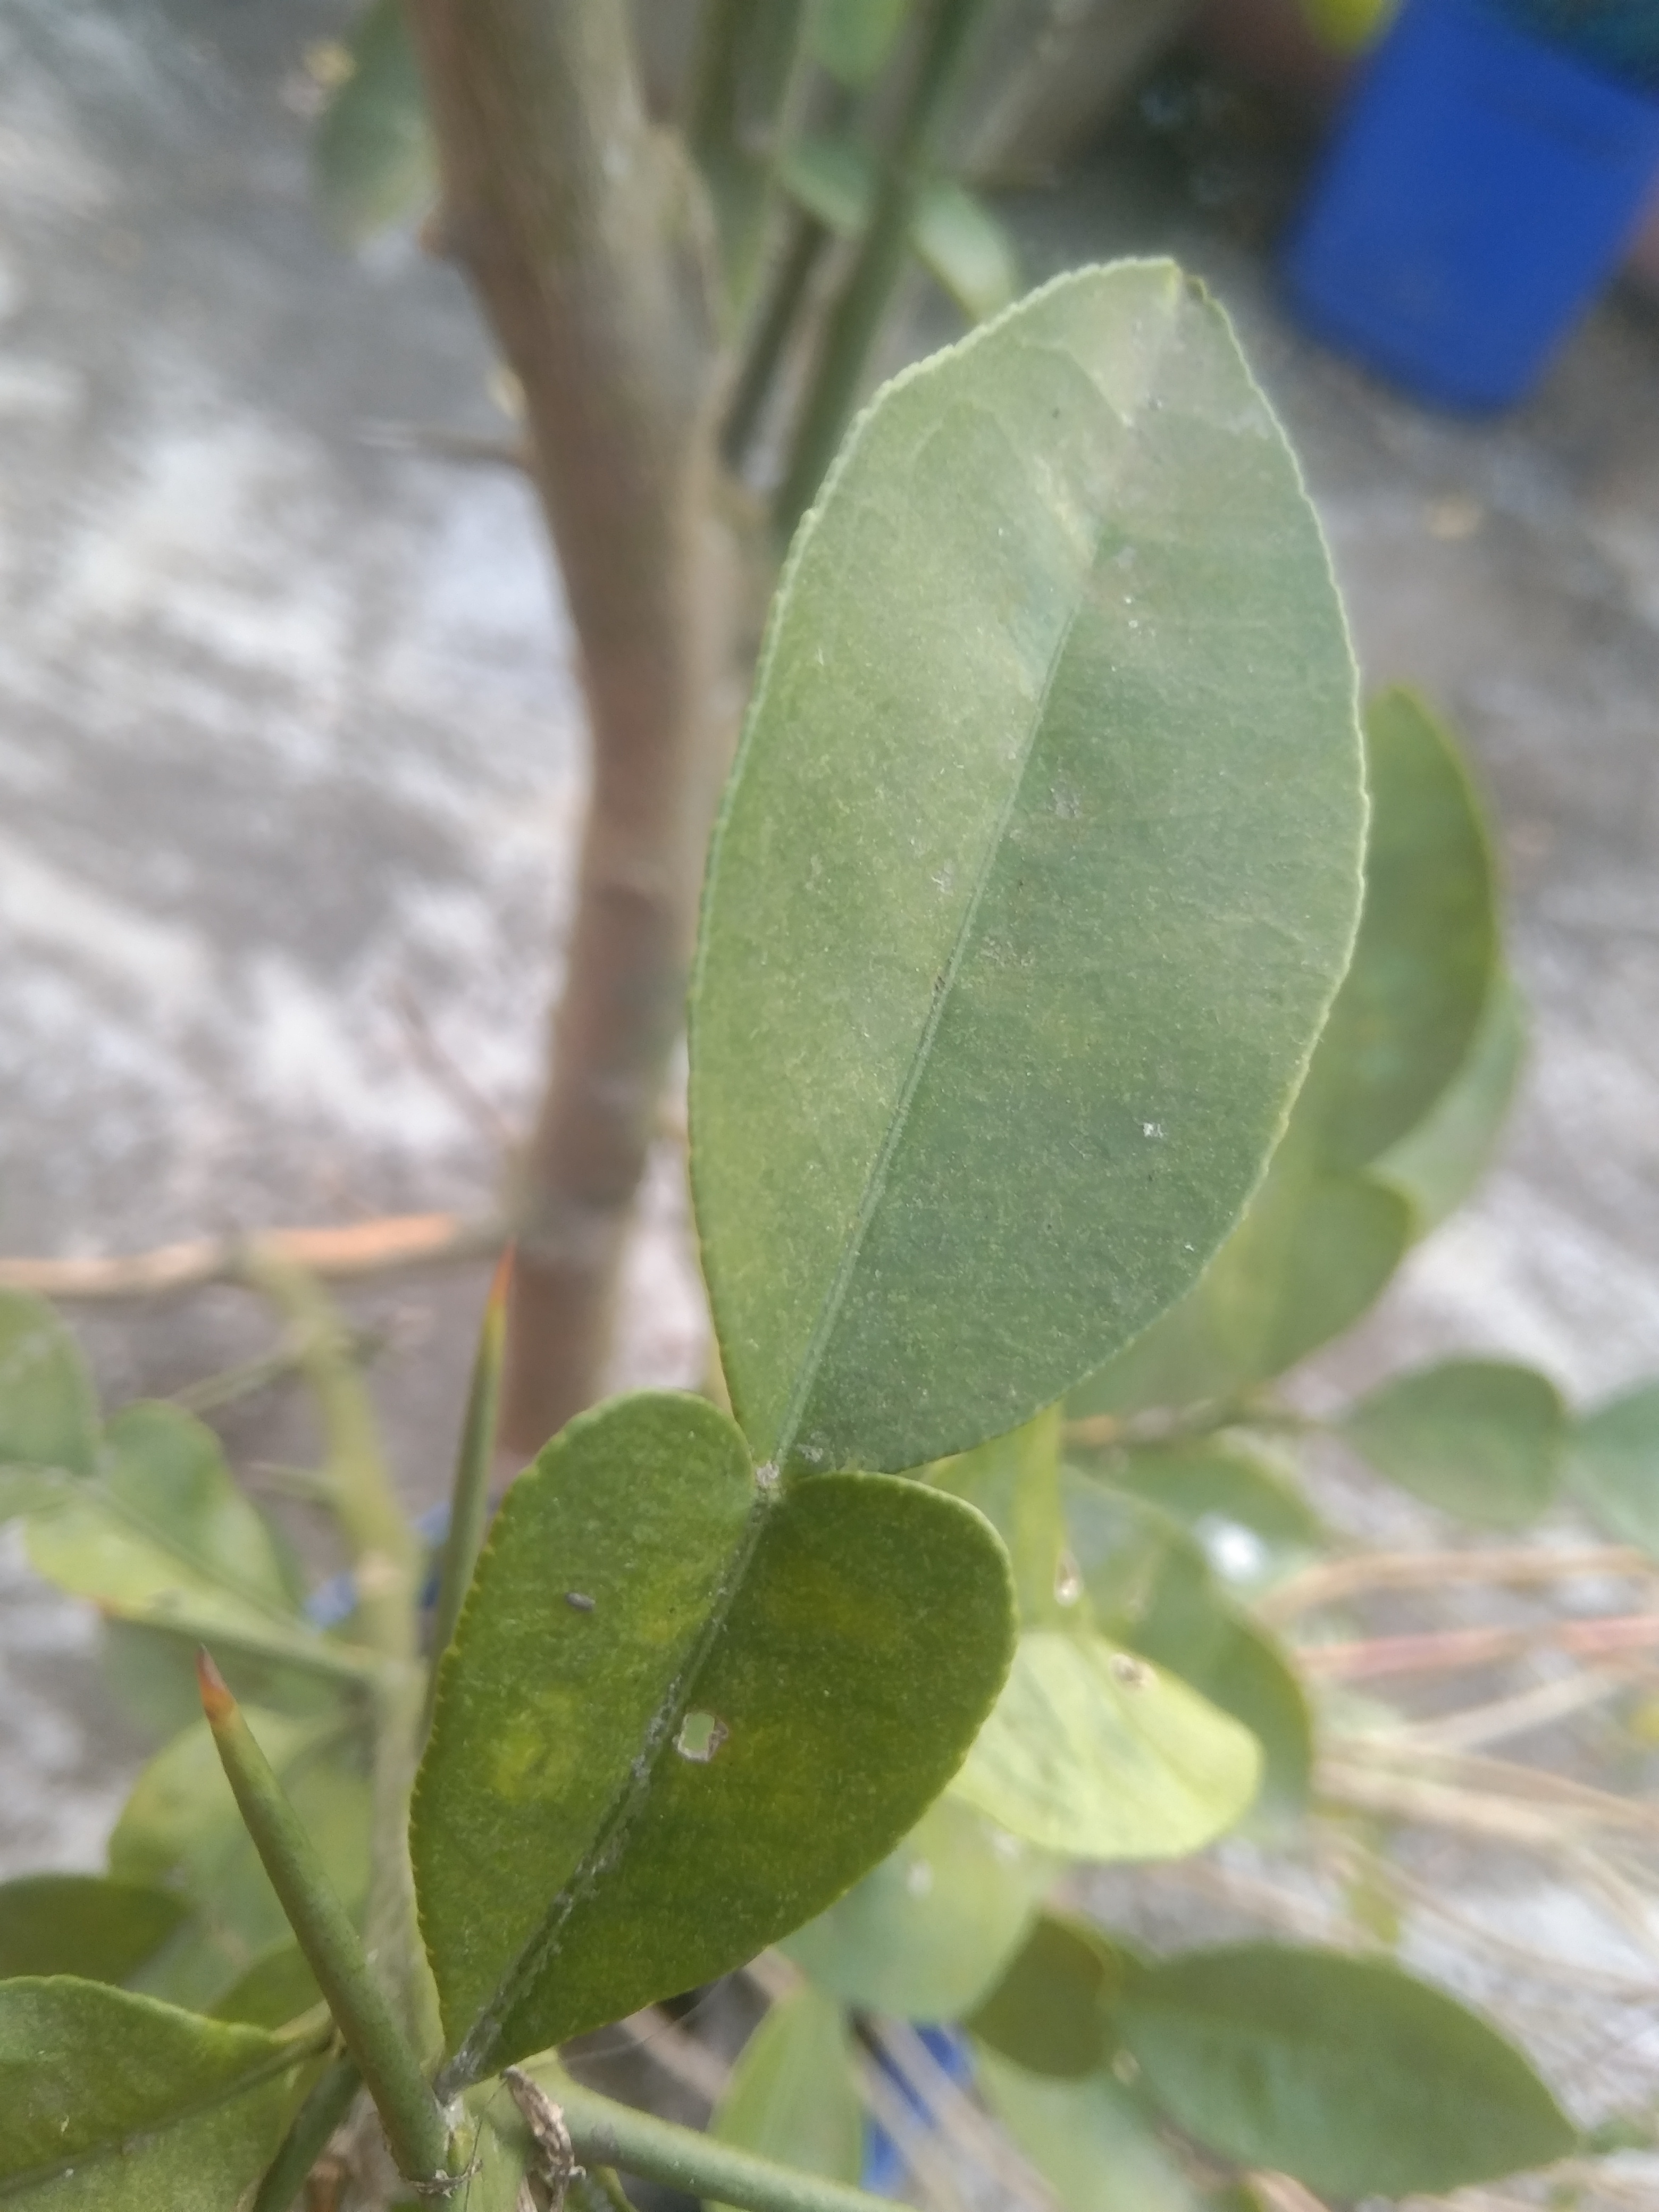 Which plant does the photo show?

lemon
